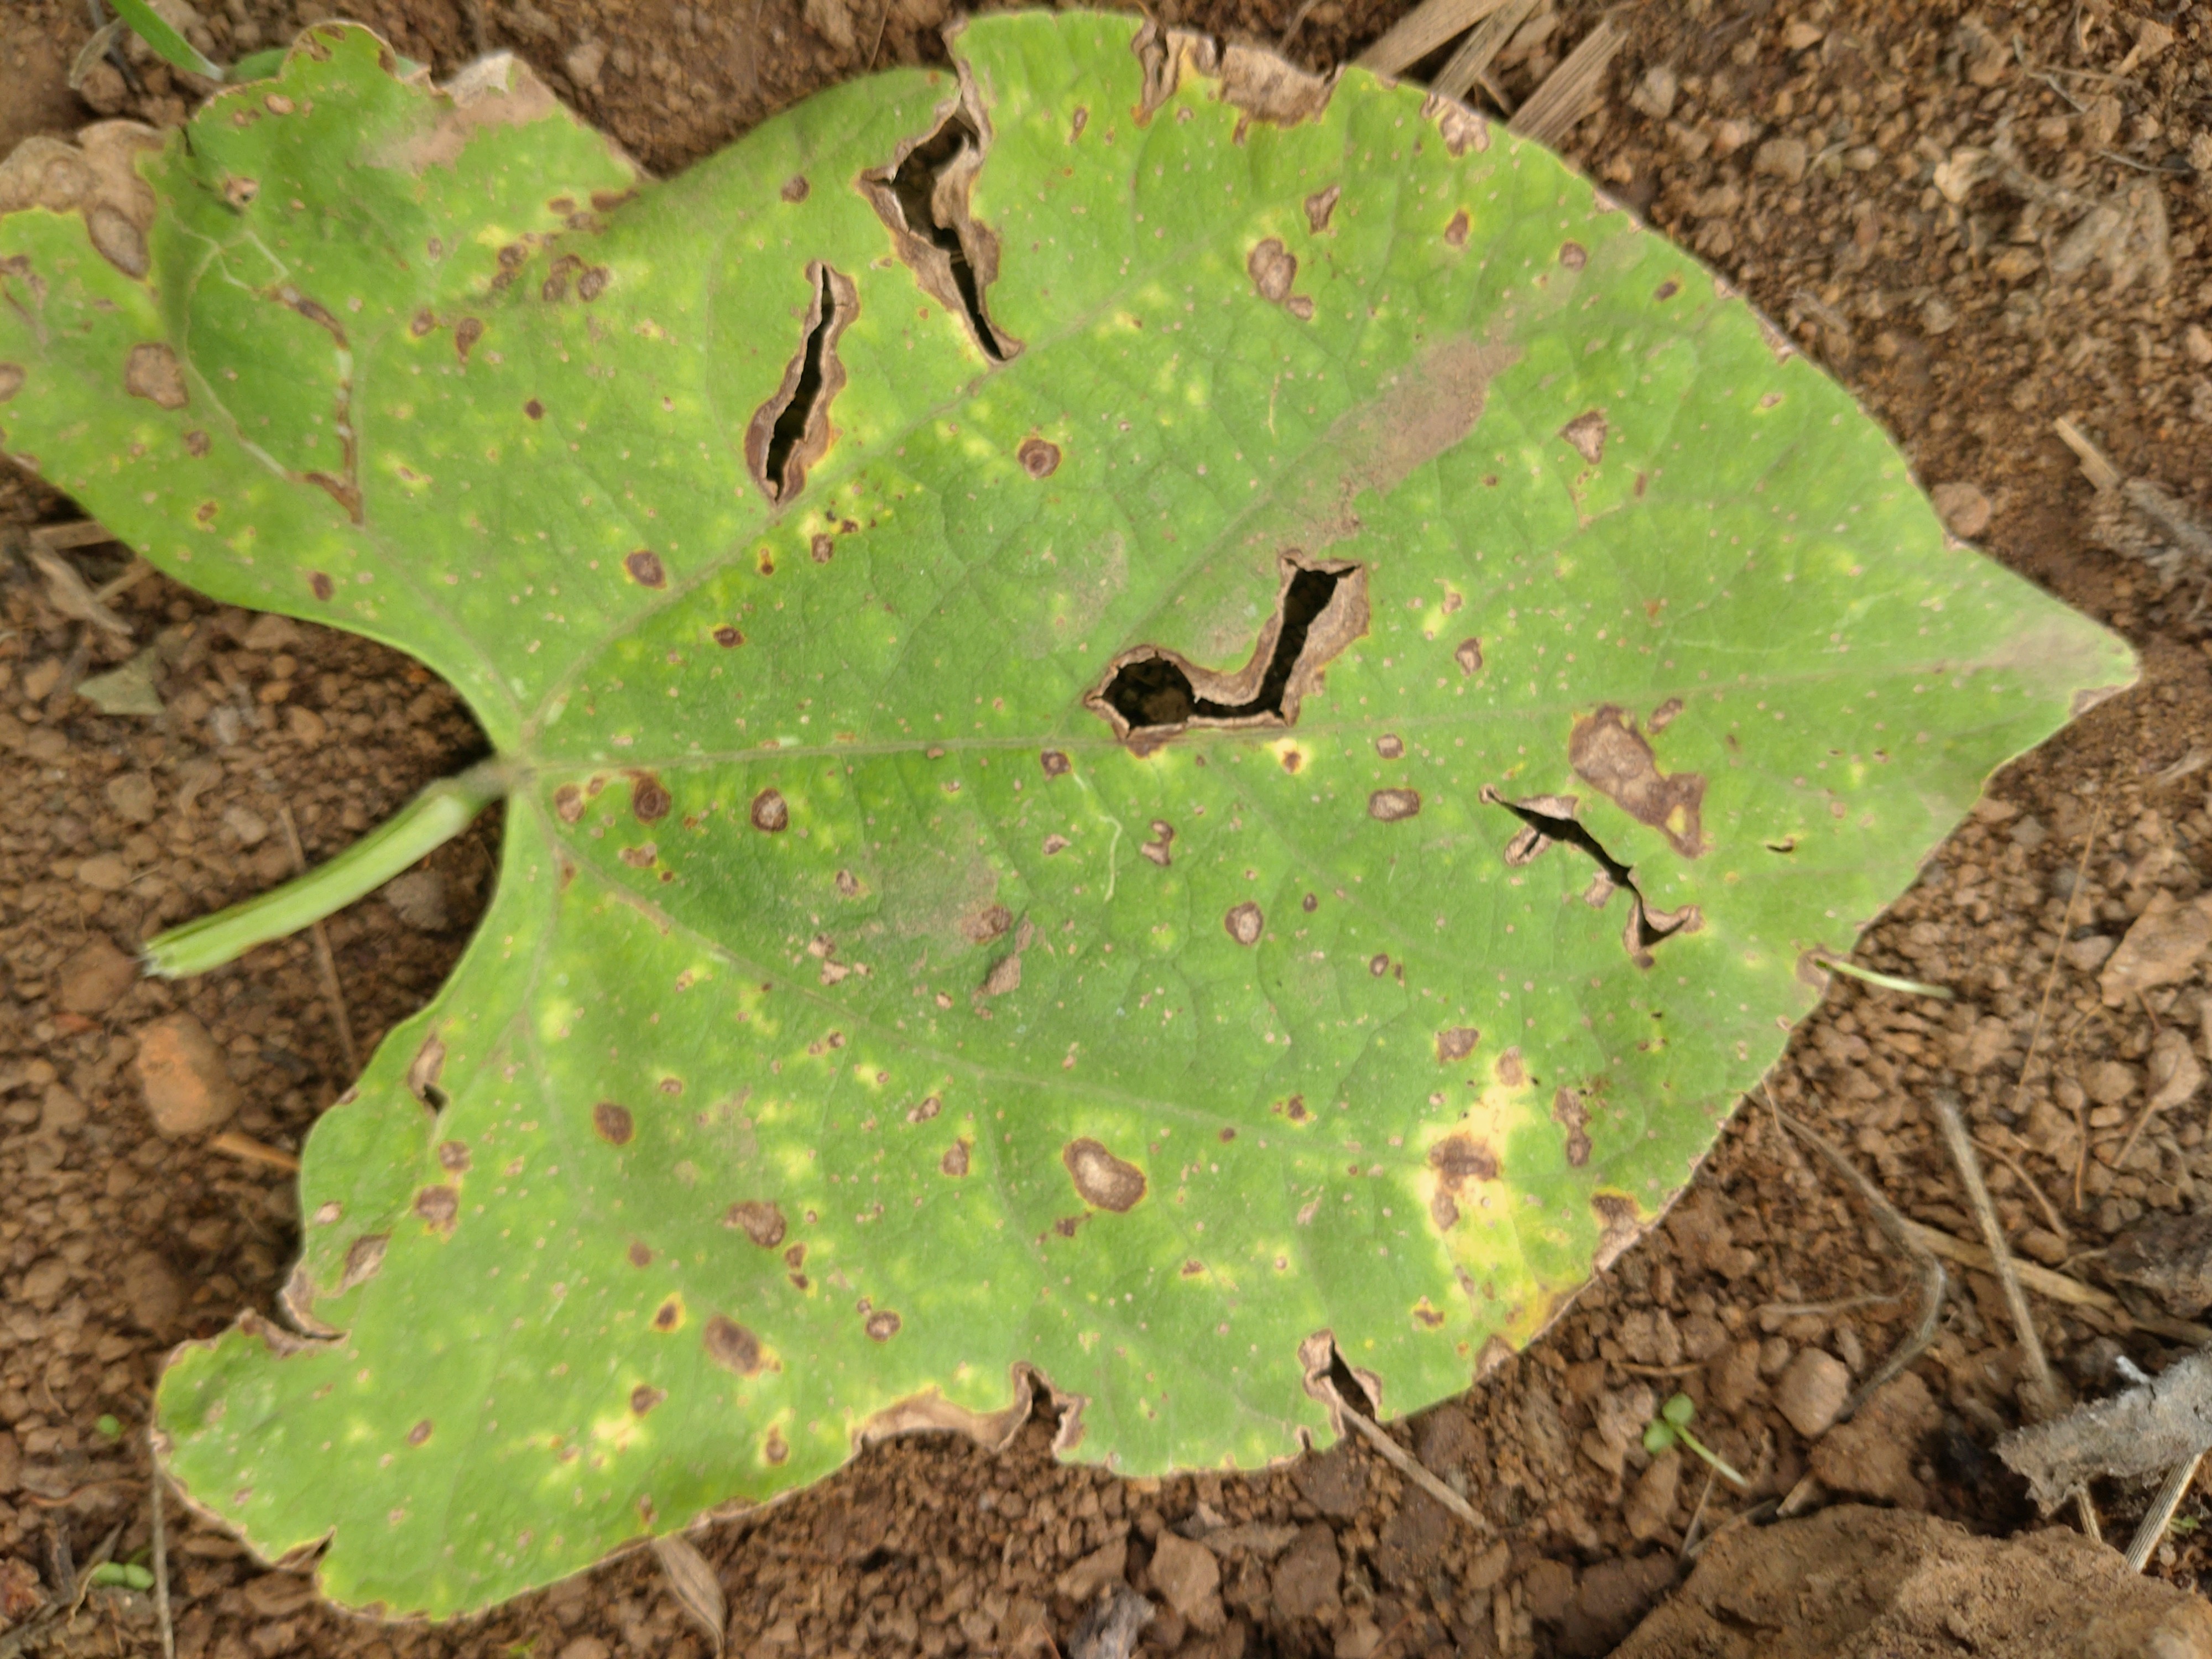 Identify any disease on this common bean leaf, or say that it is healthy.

rust
